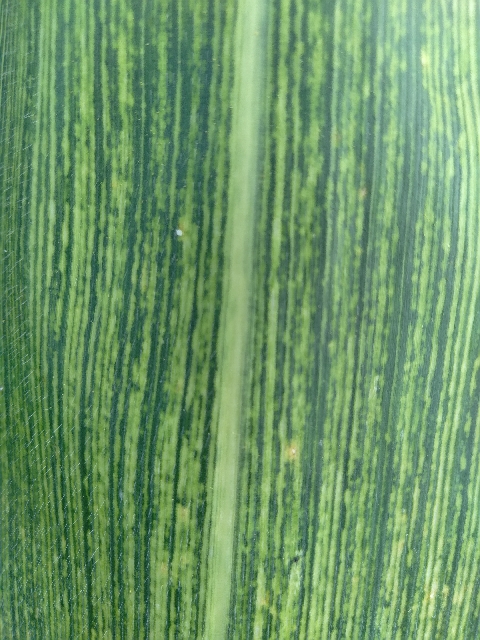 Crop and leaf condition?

maize, maize streak virus
